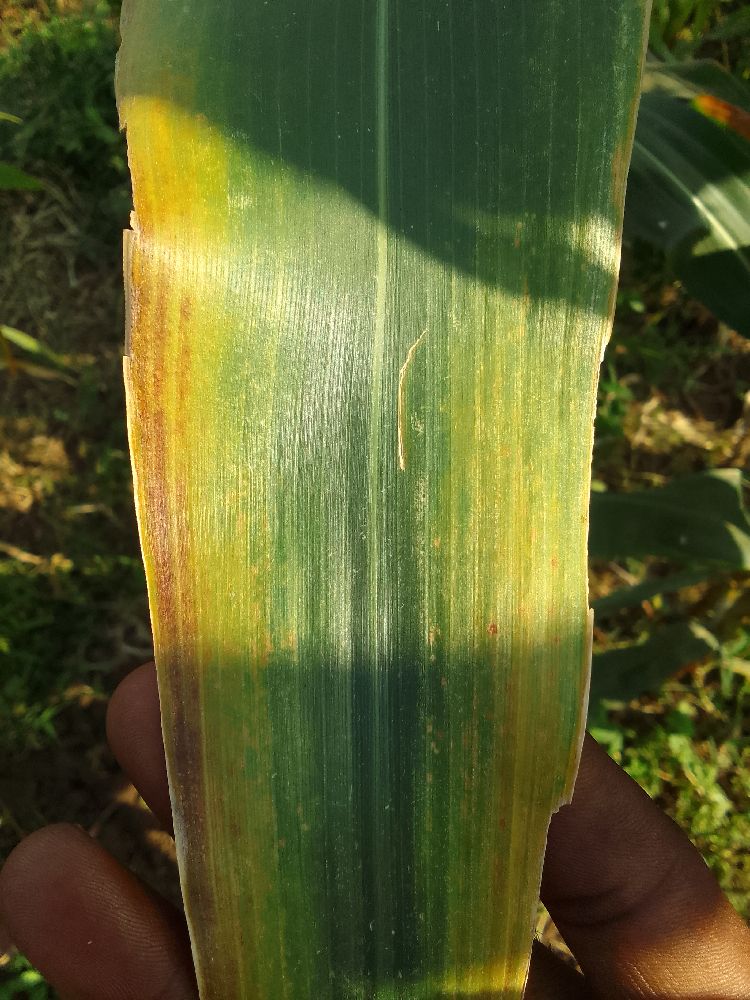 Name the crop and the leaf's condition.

maize, maize lethal necrosis
